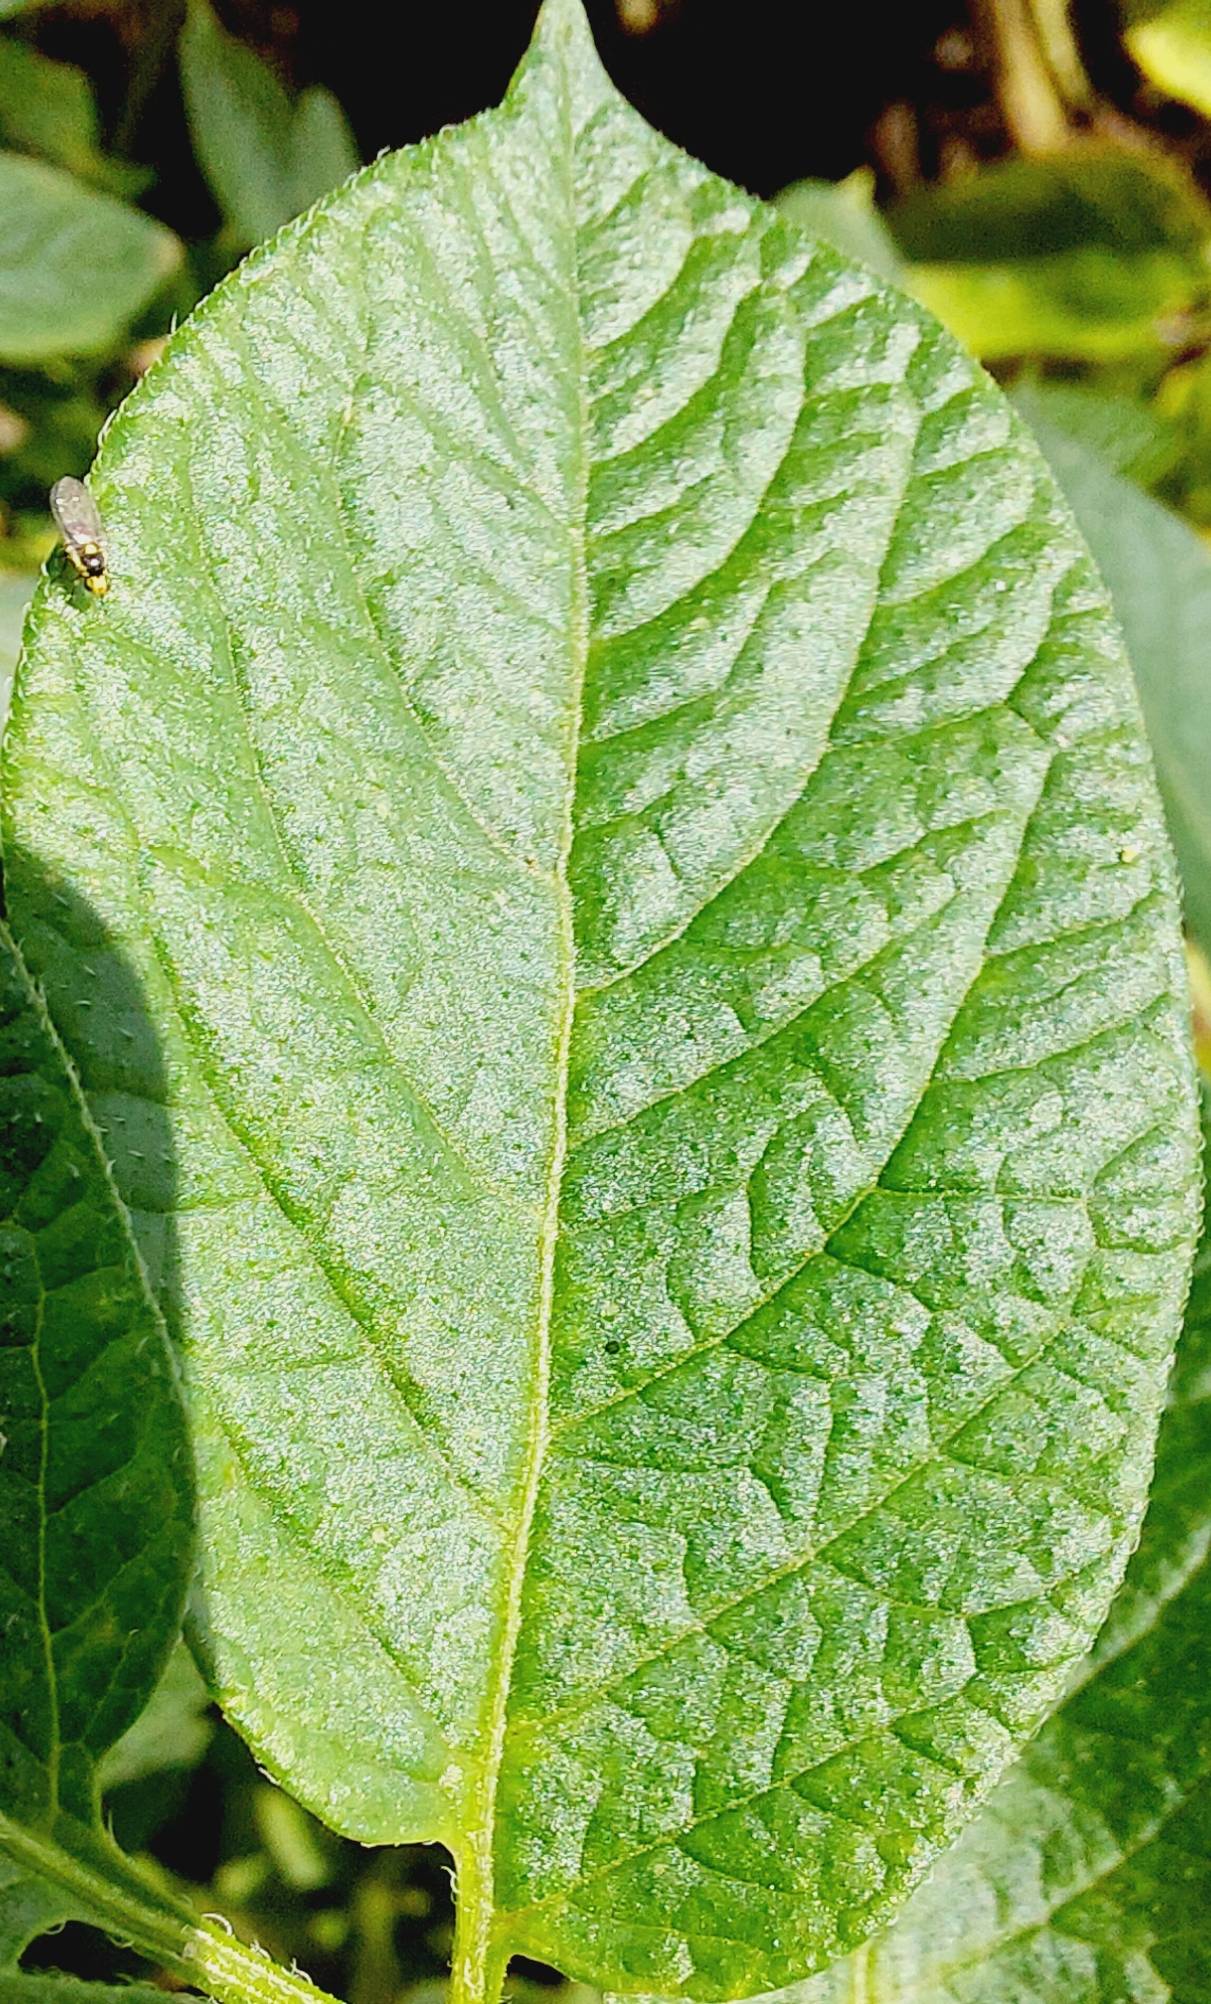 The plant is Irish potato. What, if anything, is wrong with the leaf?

healthy
